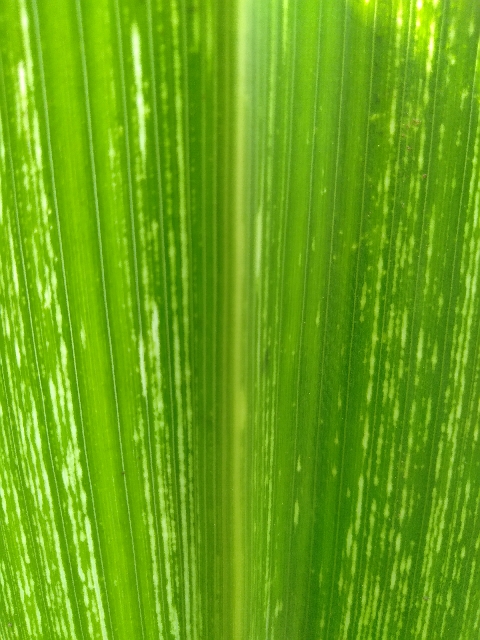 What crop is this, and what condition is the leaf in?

maize, maize streak virus
